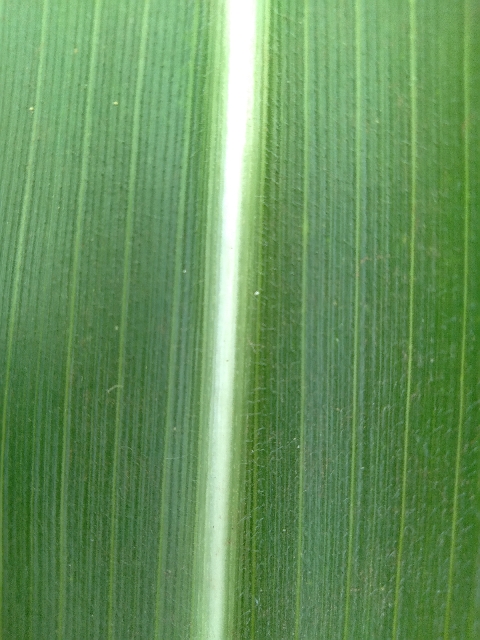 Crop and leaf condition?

maize, healthy
